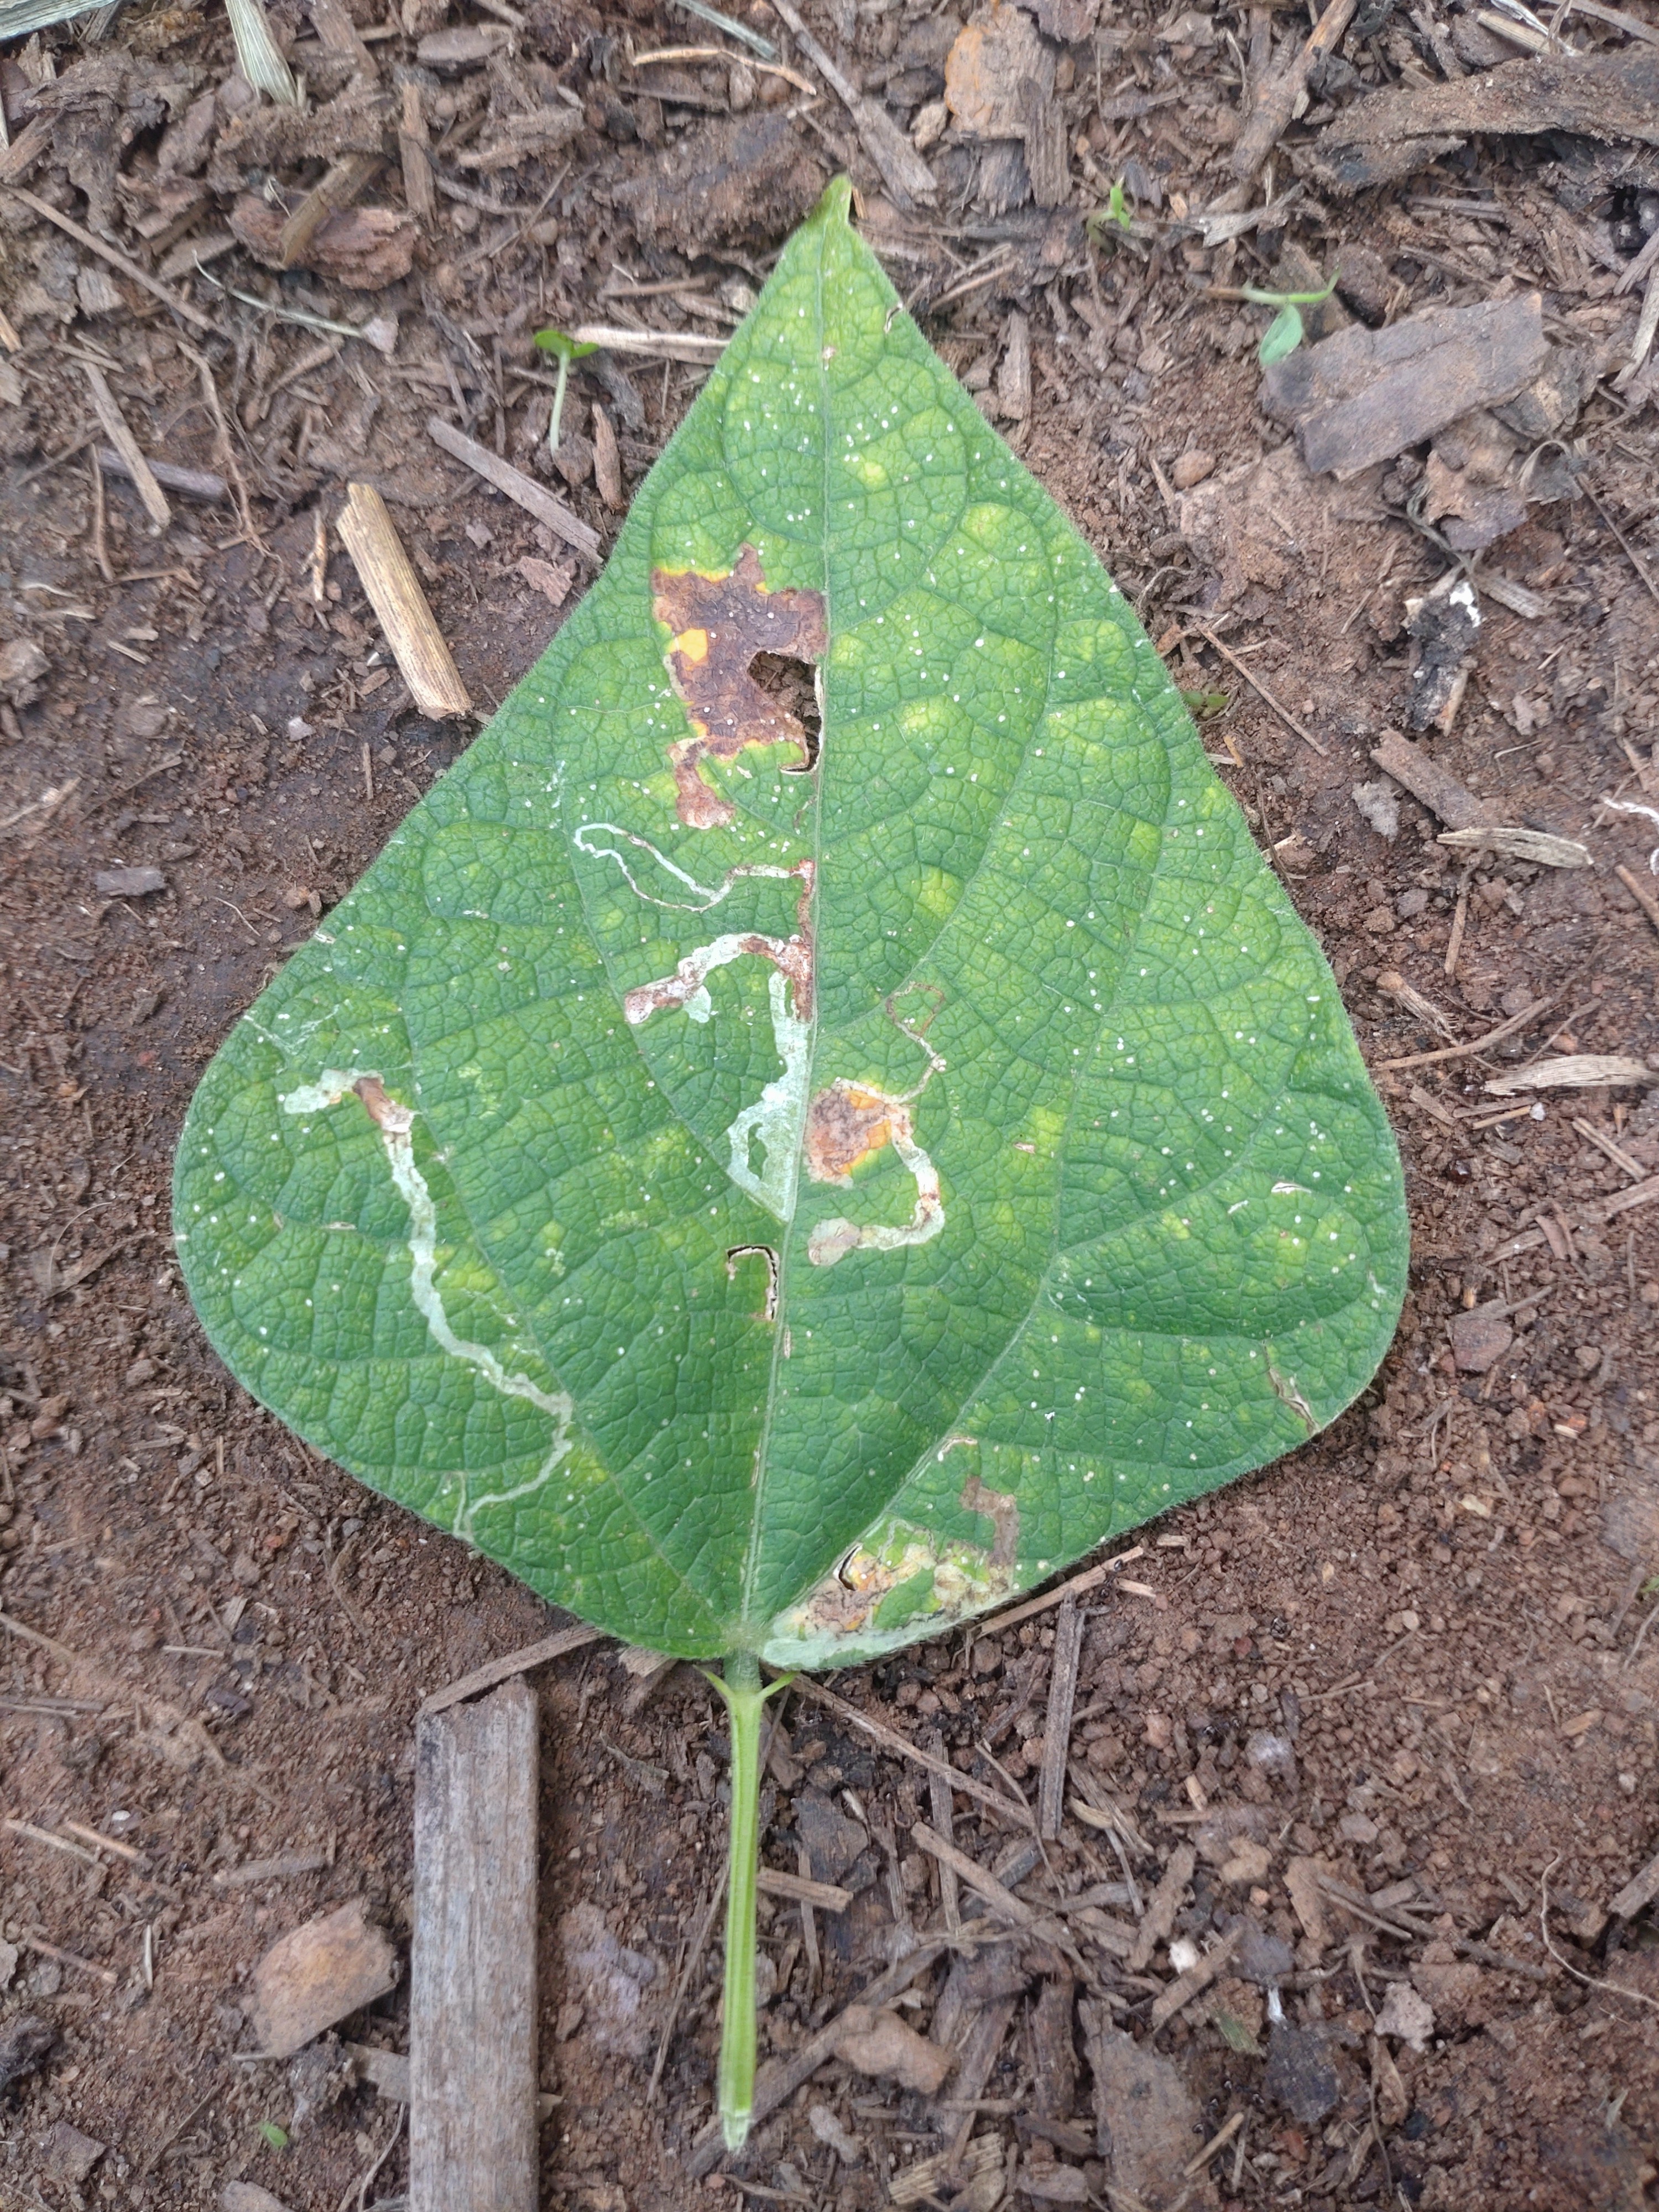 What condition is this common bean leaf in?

anthracnose
